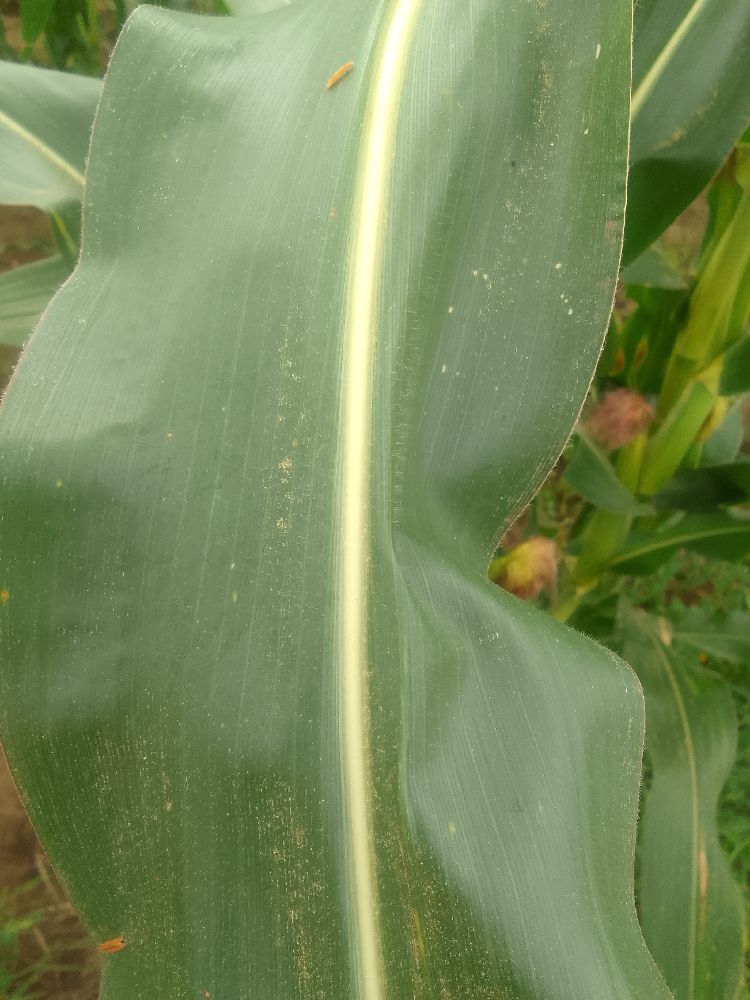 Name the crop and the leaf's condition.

maize, healthy
